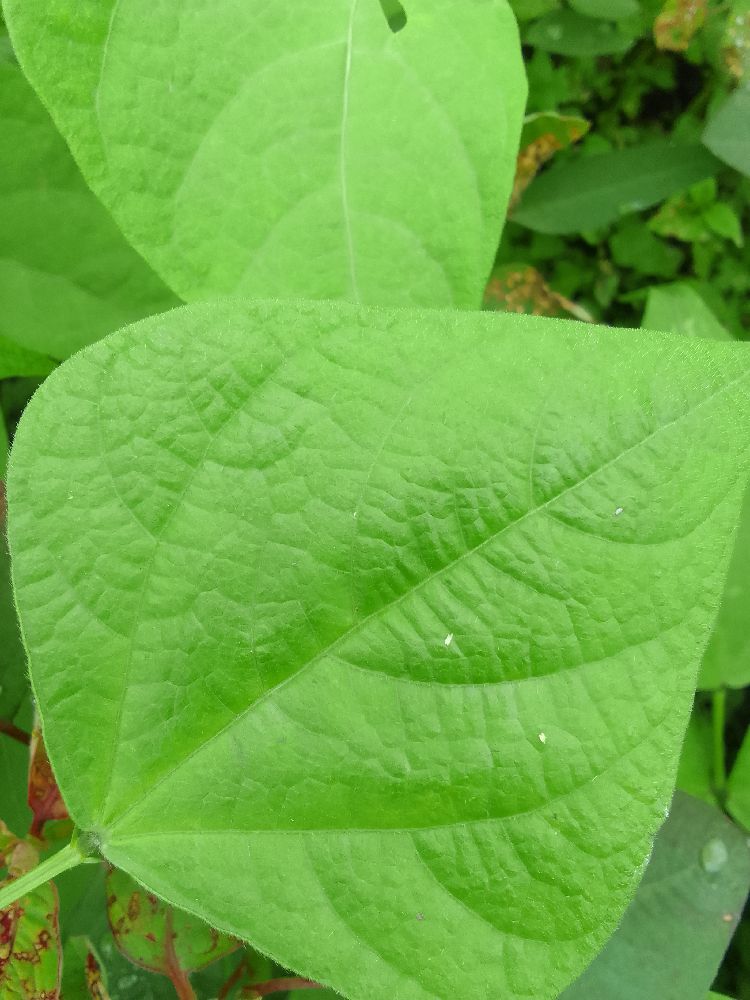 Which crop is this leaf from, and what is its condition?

common bean, healthy
